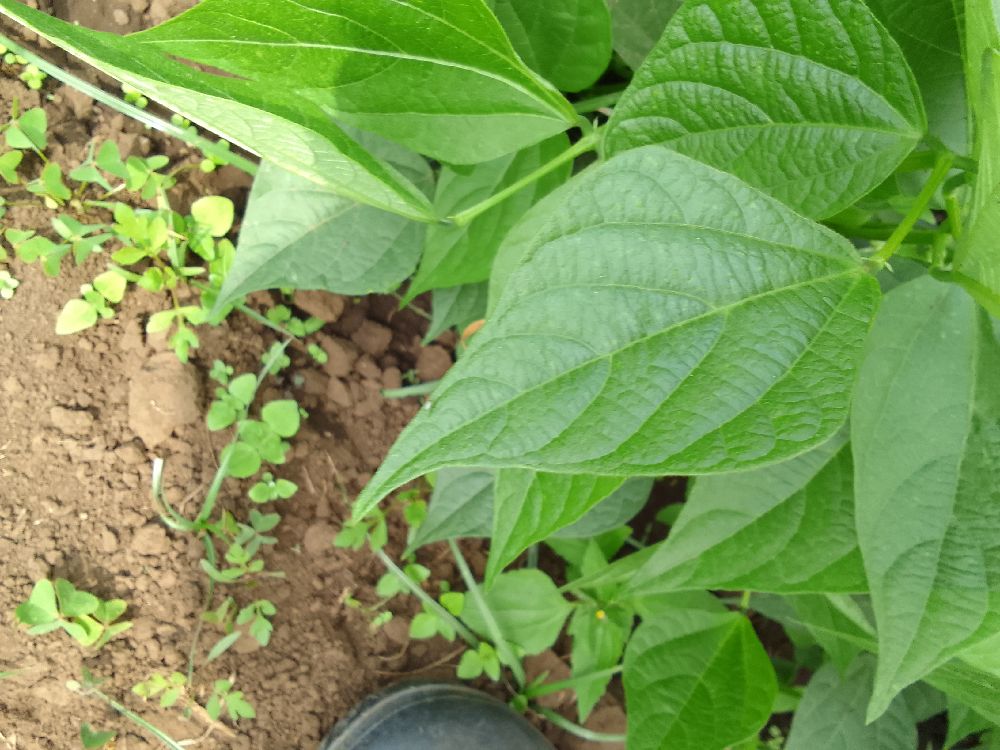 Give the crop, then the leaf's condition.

common bean, healthy
